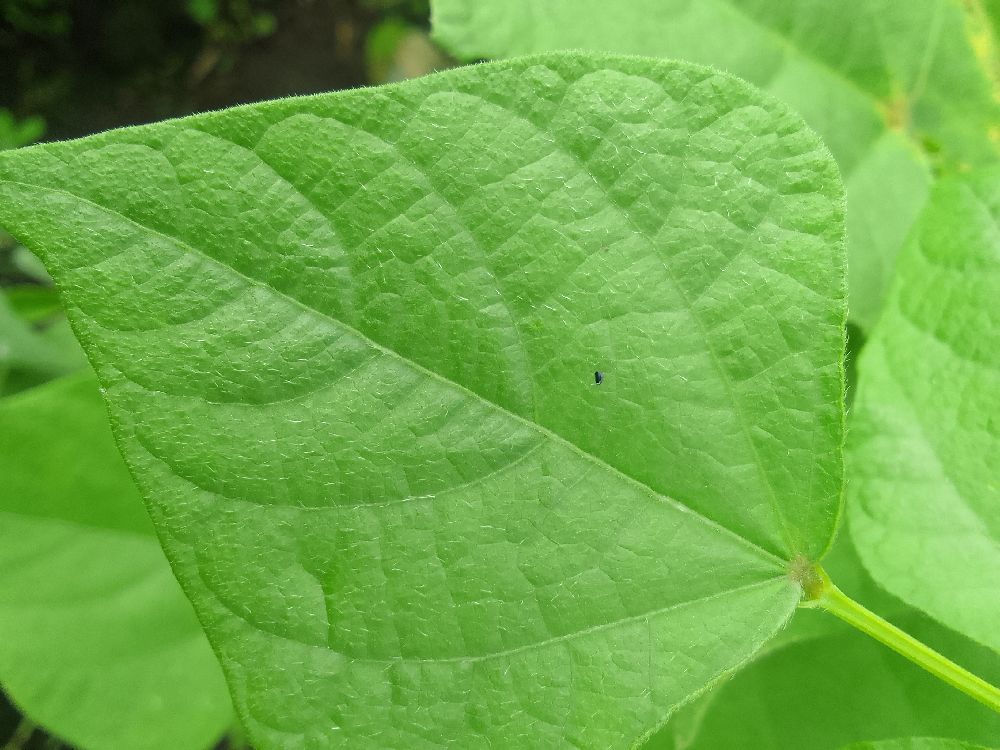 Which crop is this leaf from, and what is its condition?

common bean, healthy
